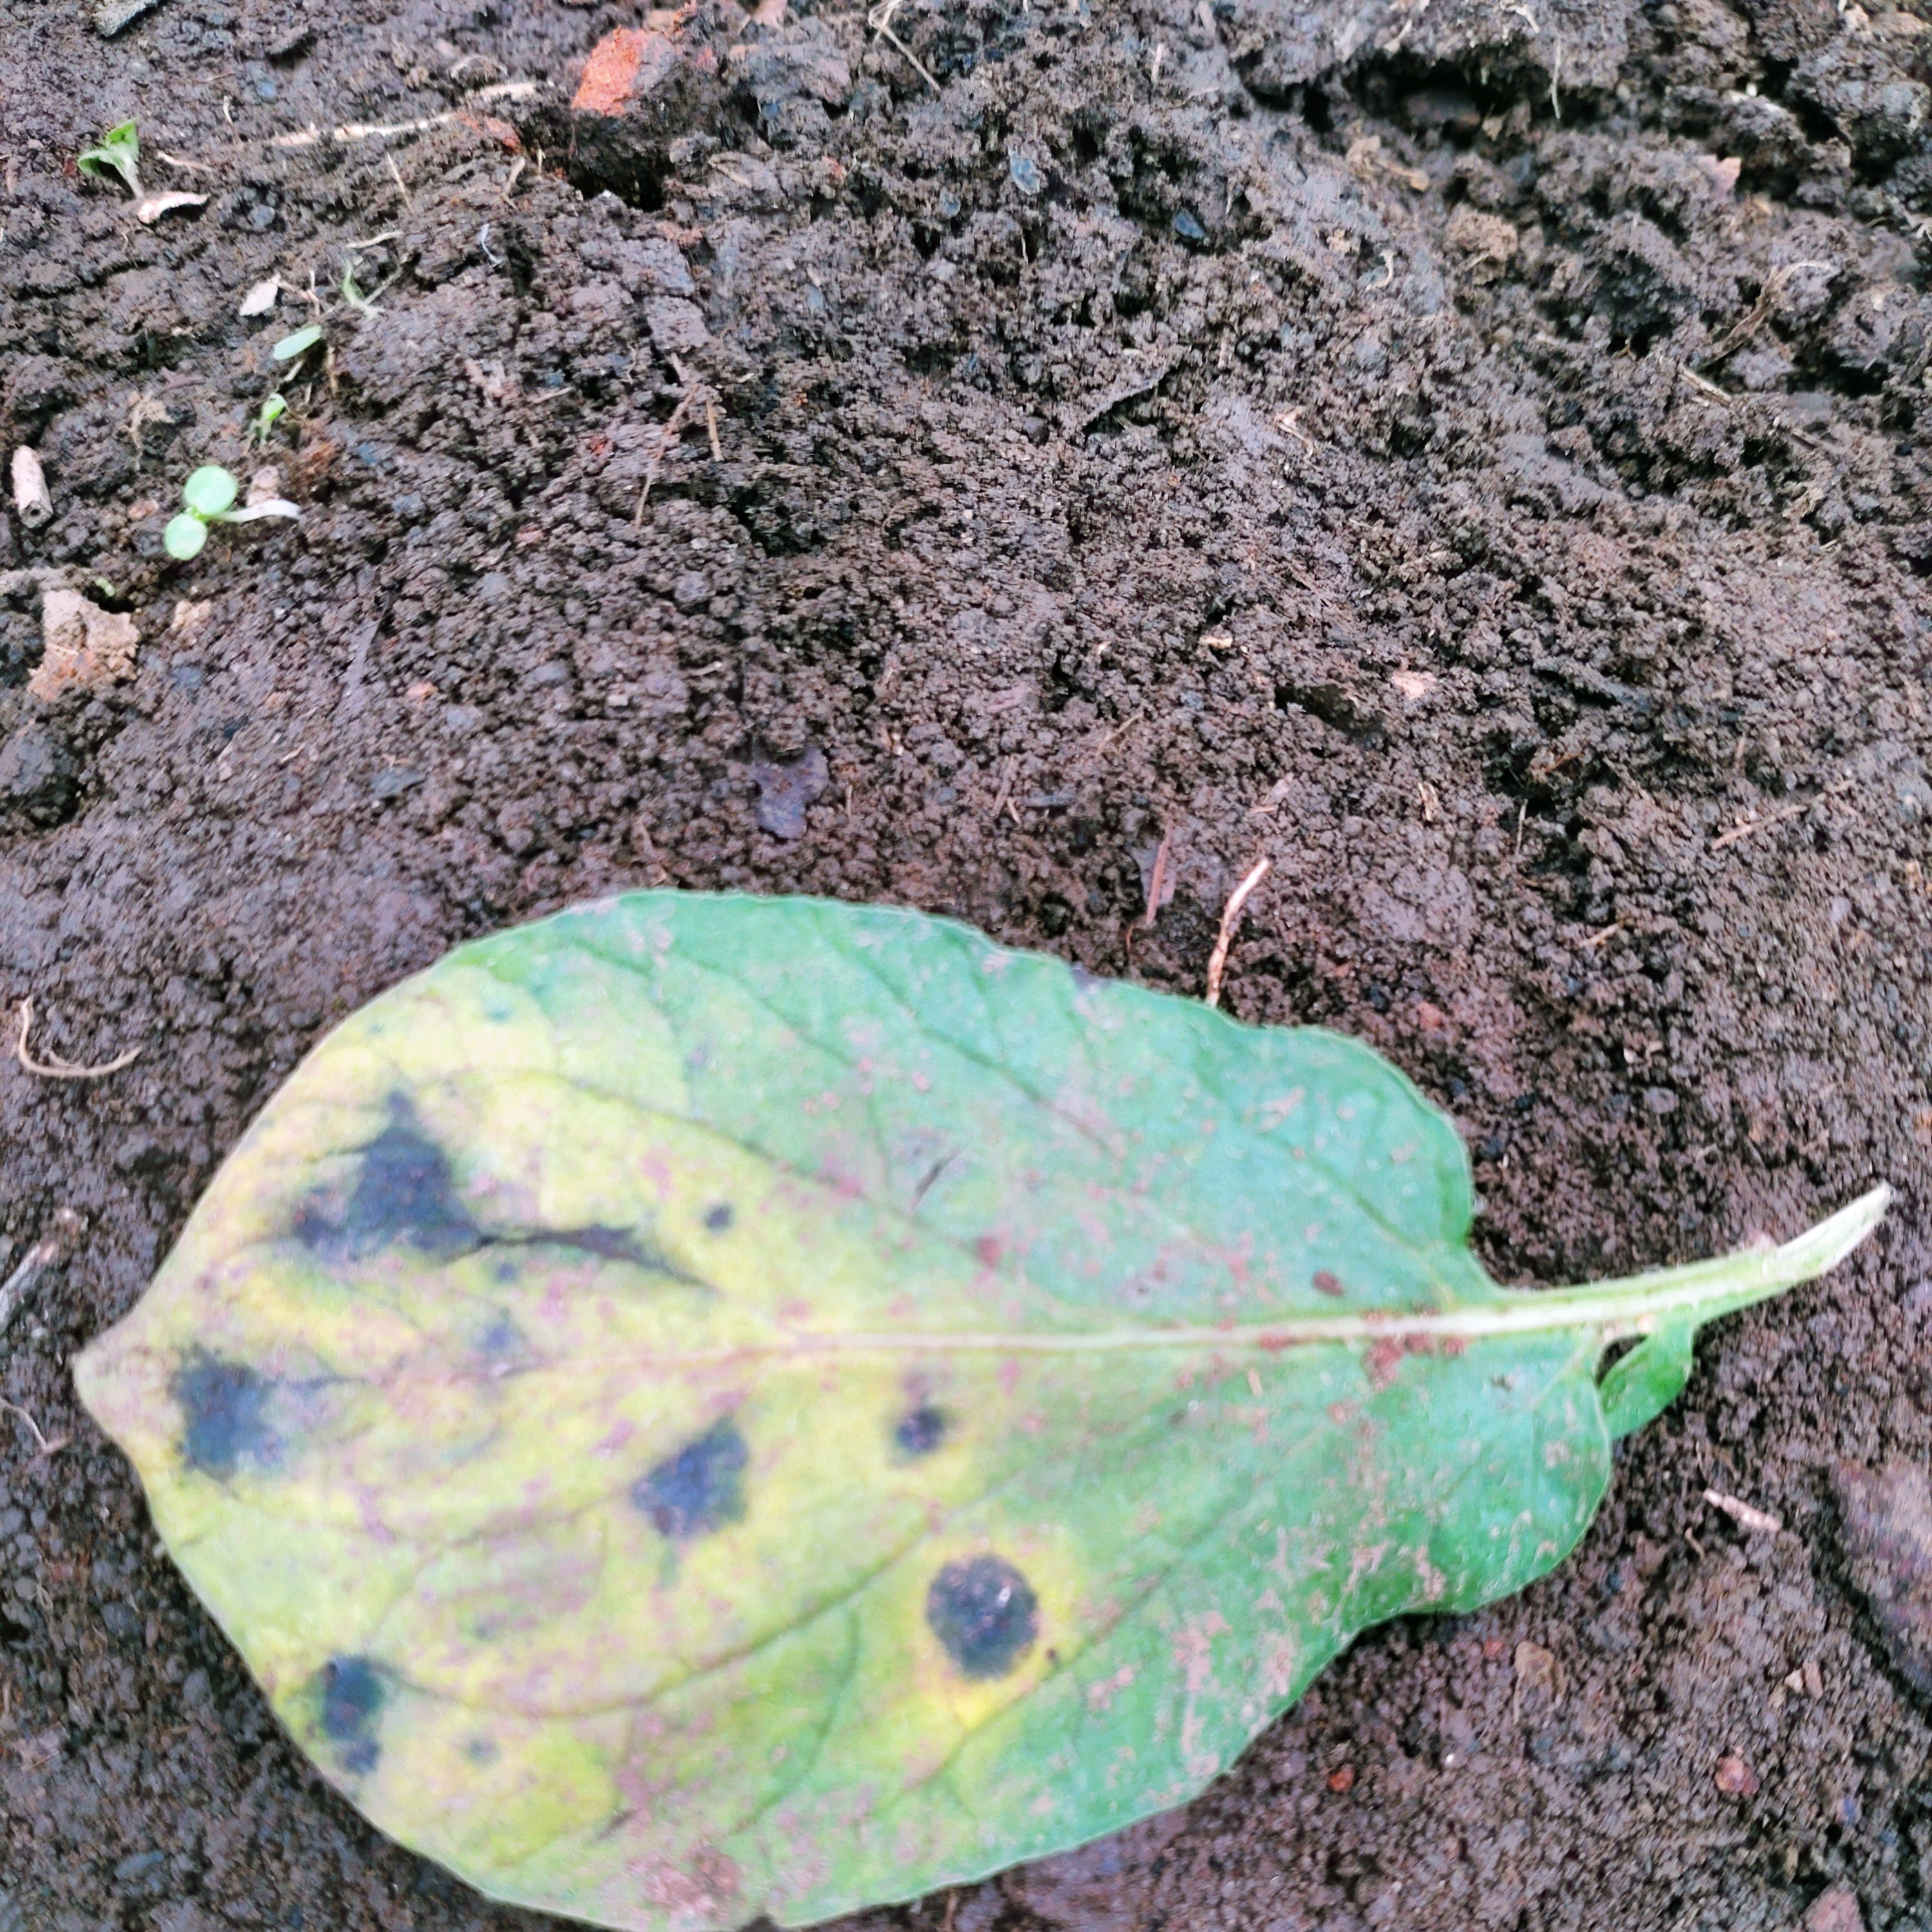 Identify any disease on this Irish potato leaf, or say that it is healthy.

late blight
